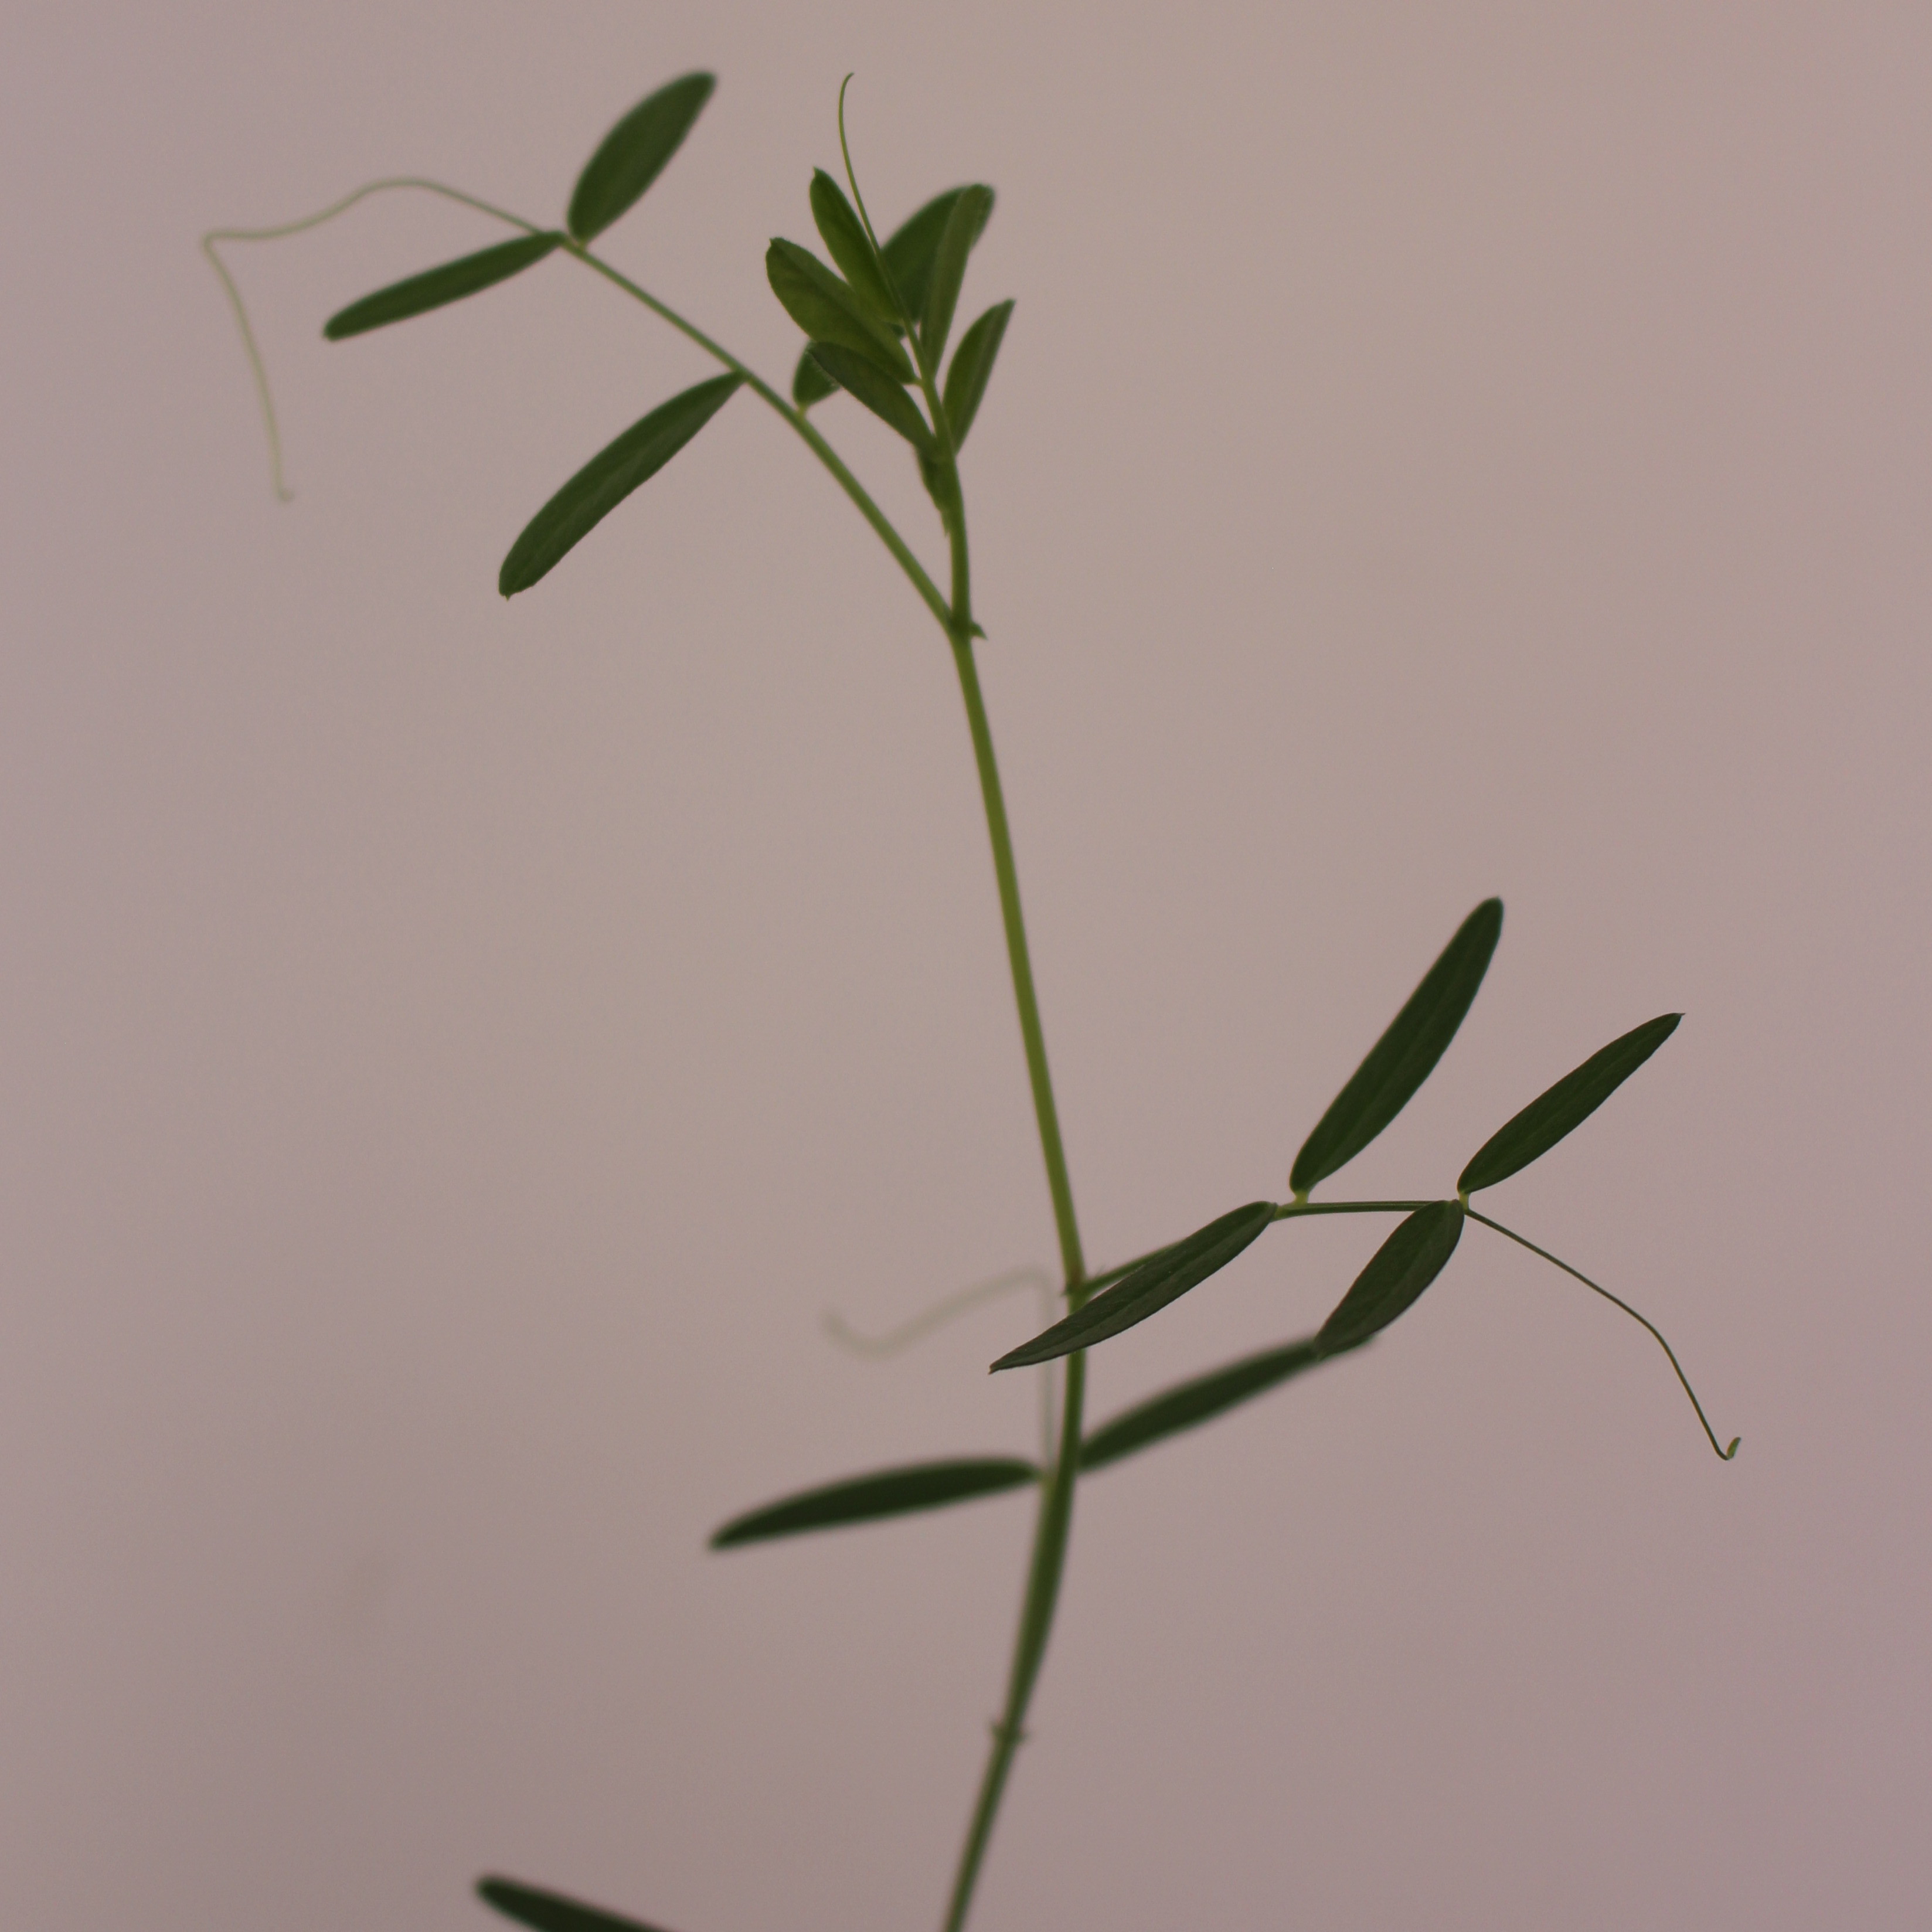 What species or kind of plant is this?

Vicia sativa
